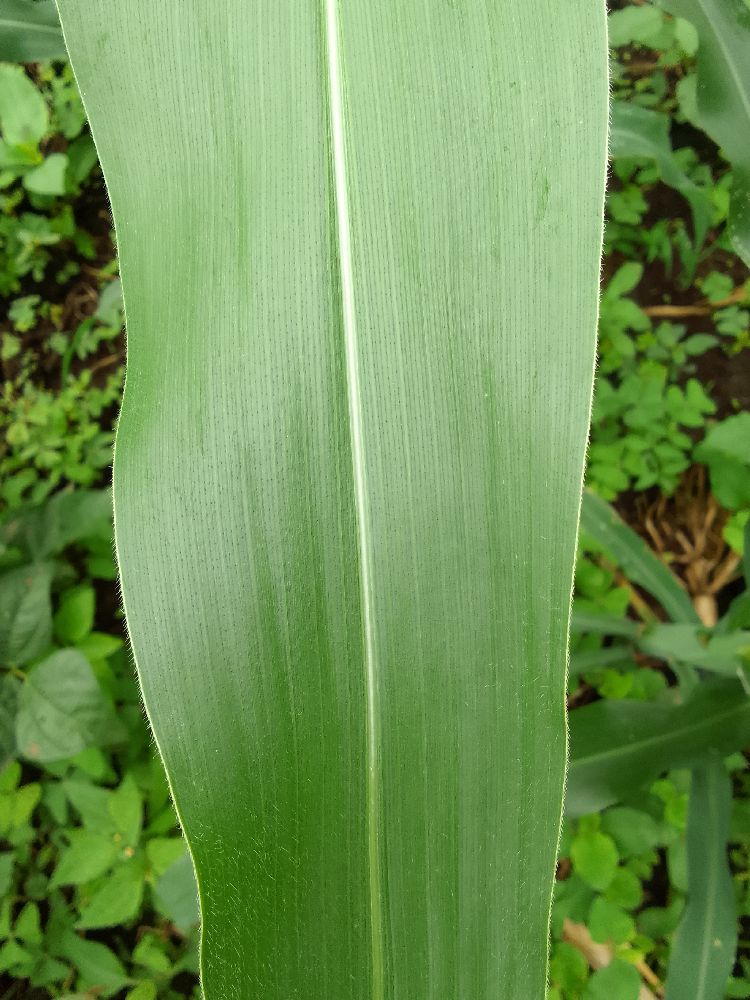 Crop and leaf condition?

common bean, healthy
